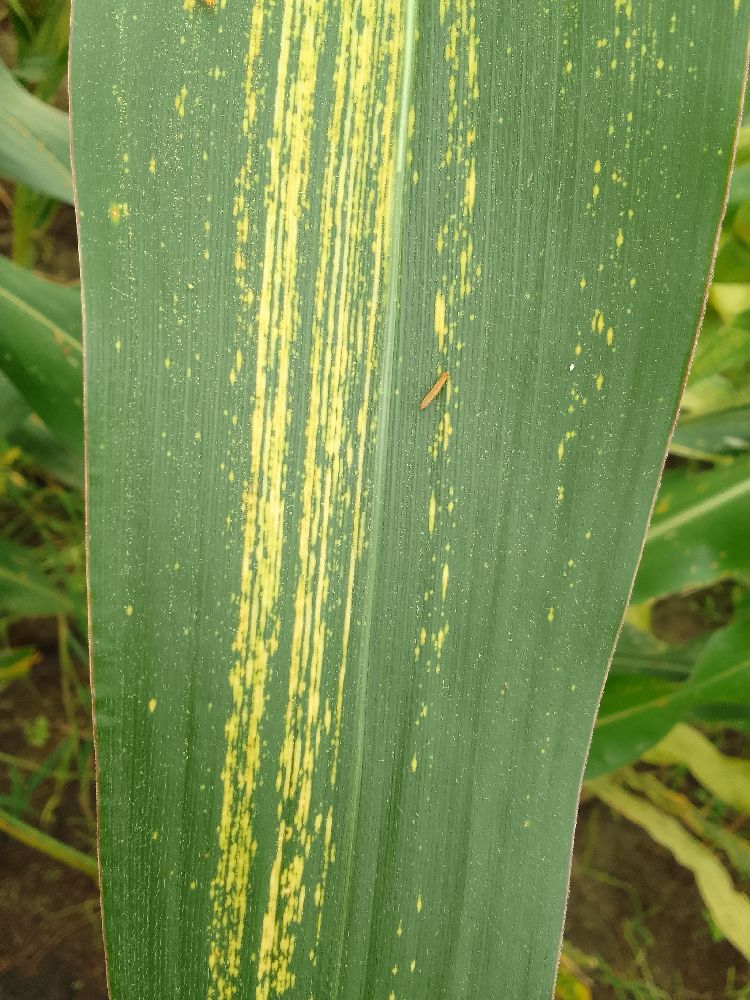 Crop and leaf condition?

maize, maize streak virus
